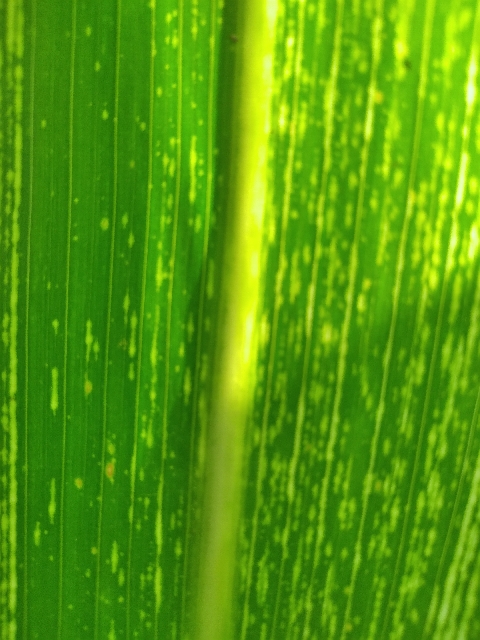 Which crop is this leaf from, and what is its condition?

maize, maize streak virus
